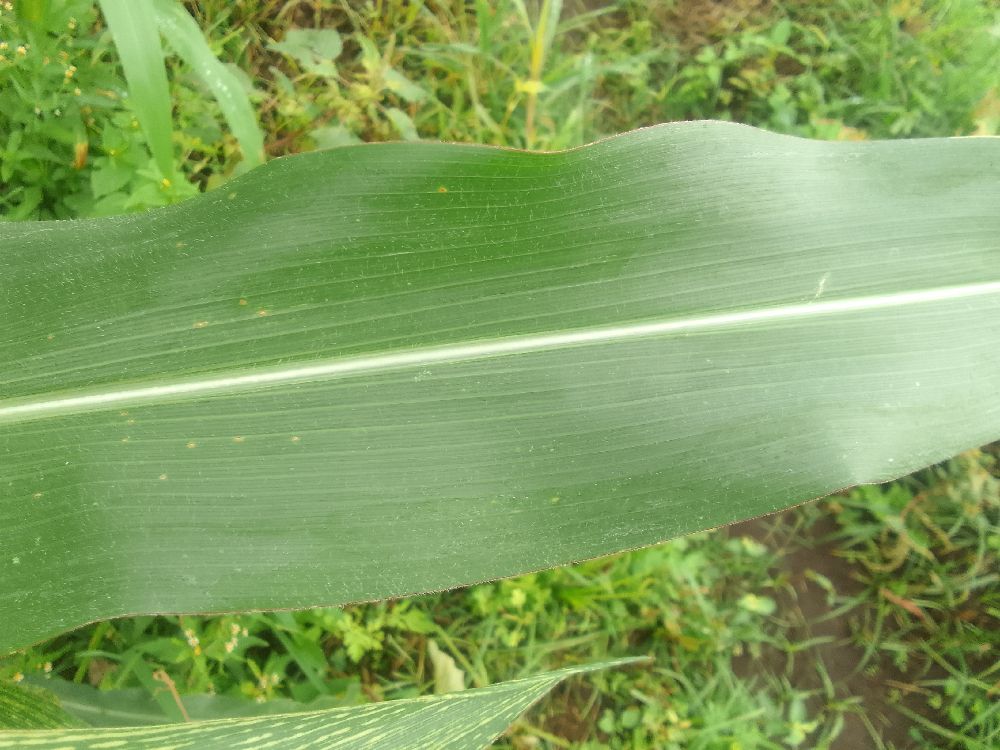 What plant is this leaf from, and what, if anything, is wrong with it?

maize, healthy
